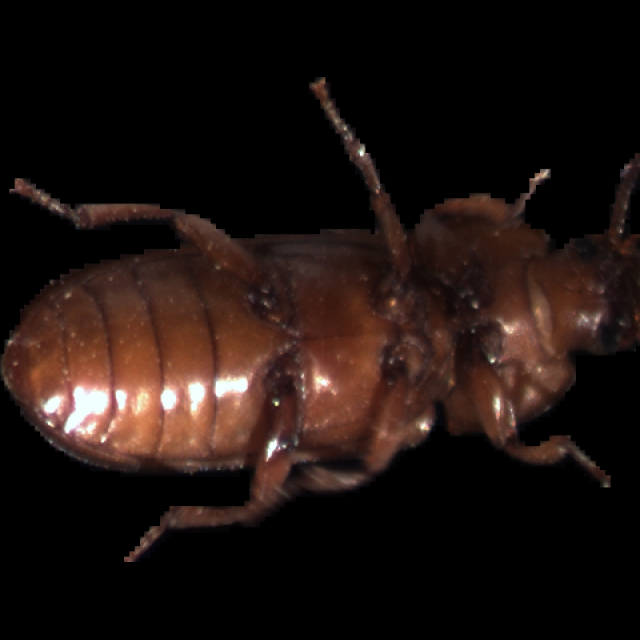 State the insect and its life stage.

mealworm beetle
